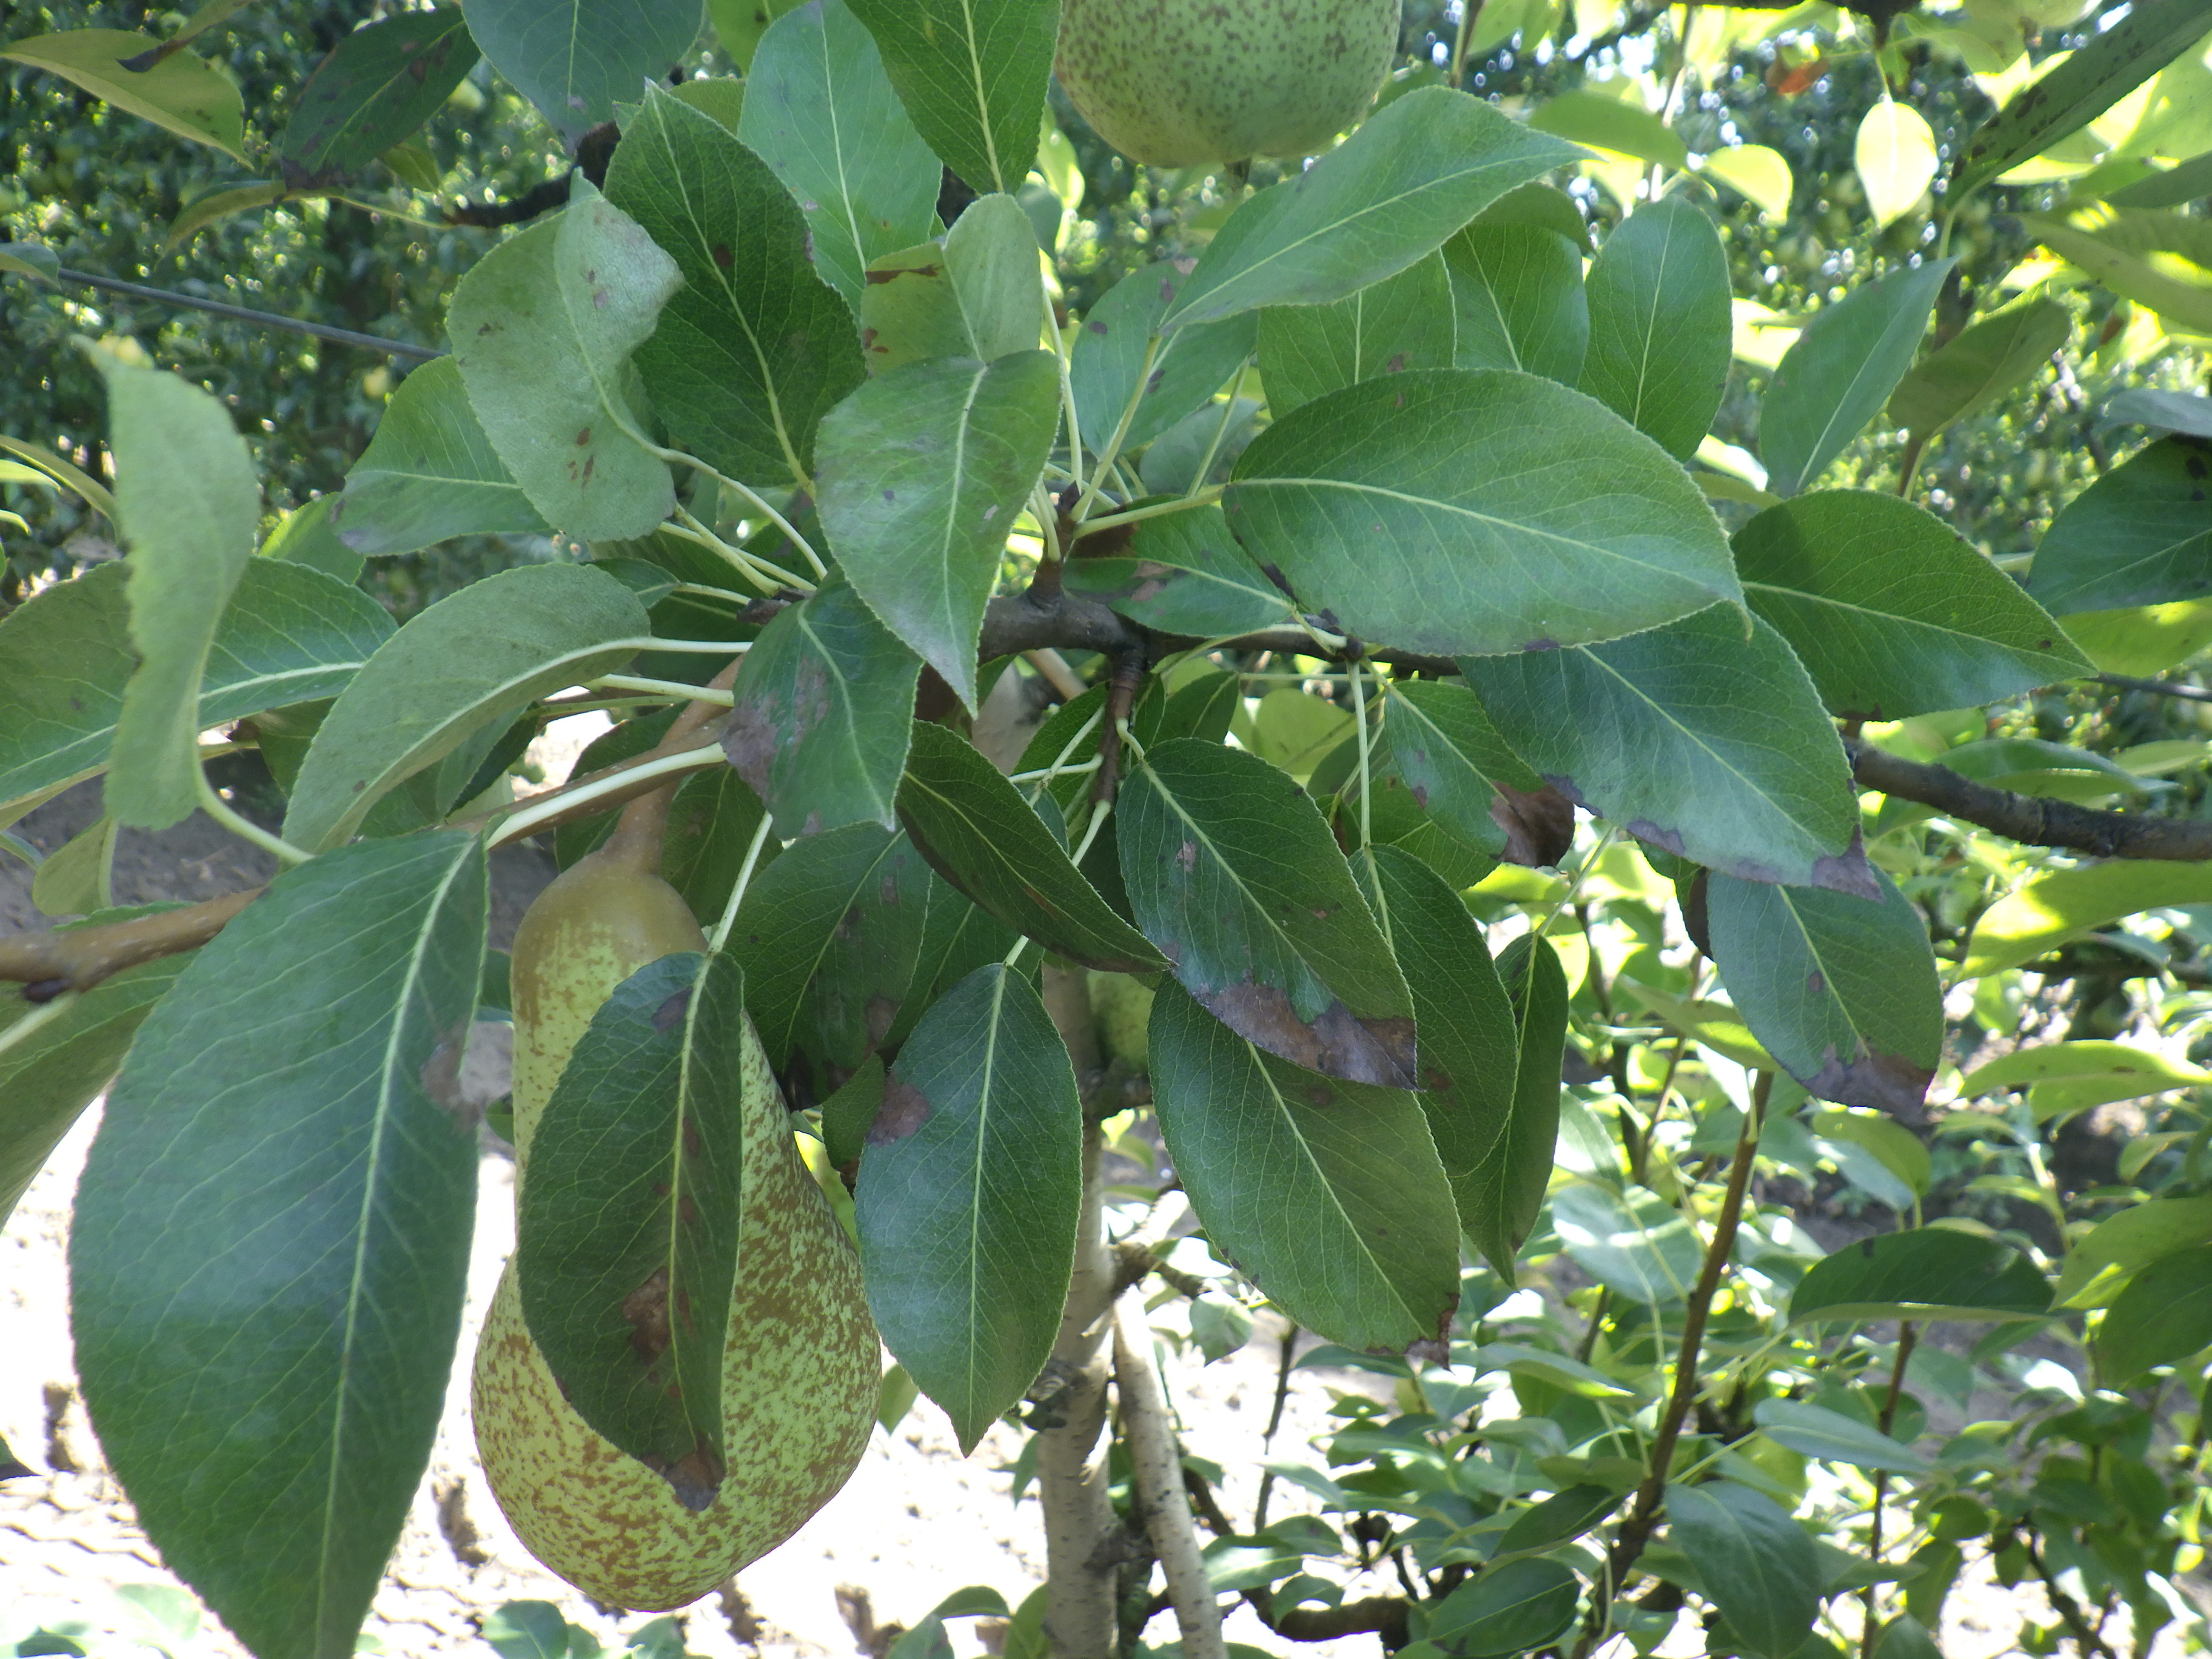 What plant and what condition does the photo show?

pear, chemical damage
